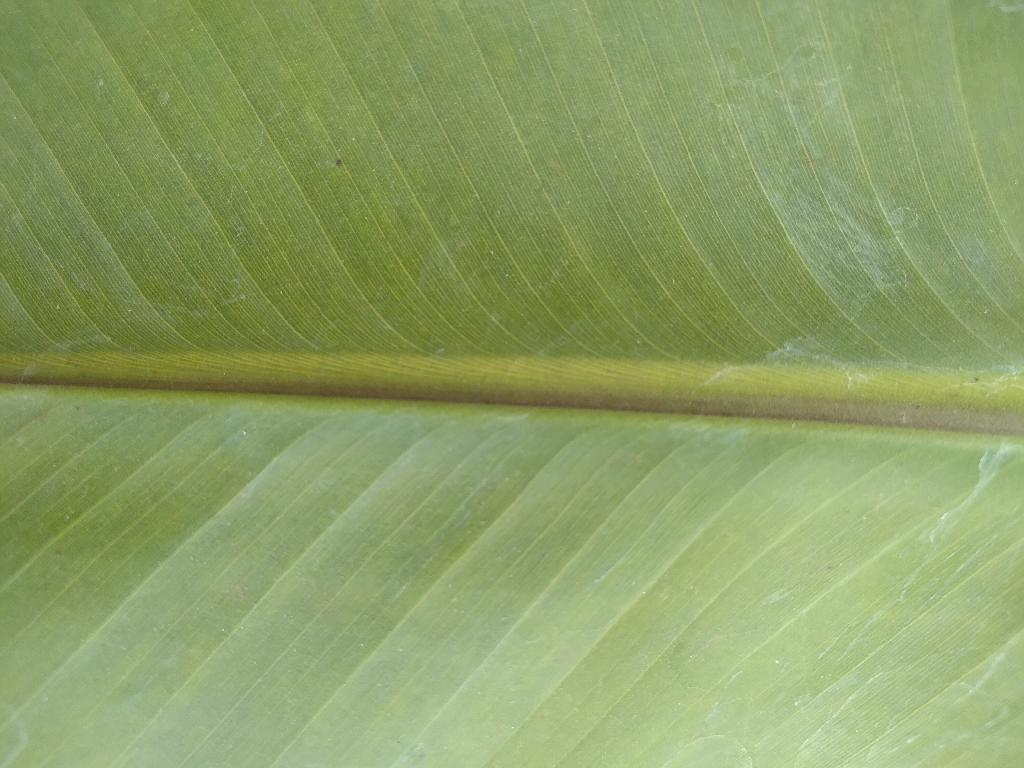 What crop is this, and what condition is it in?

banana, healthy
